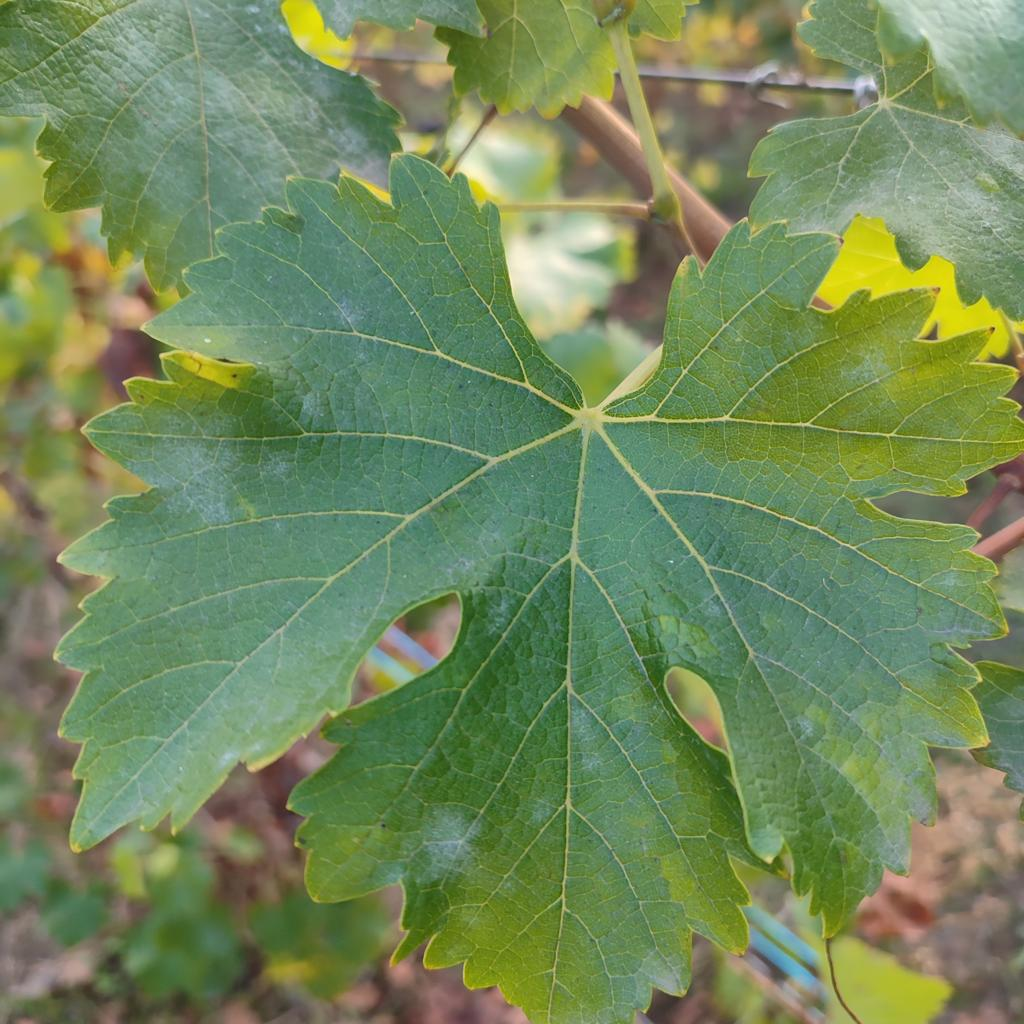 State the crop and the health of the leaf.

grapevine, powdery mildew
